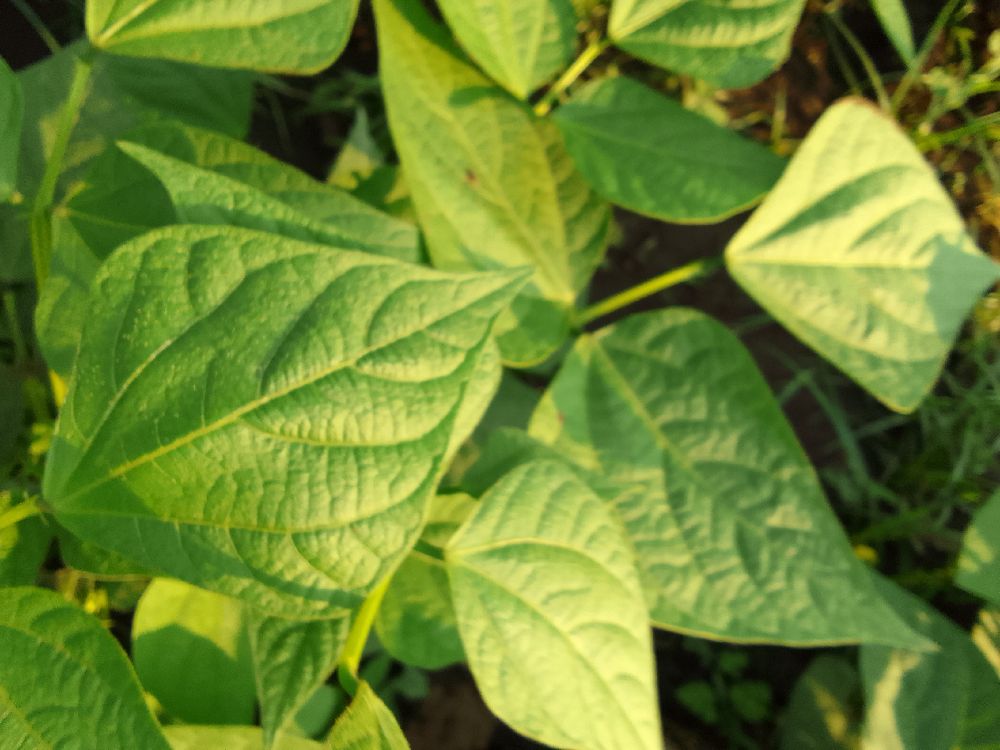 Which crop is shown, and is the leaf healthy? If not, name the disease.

common bean, healthy
